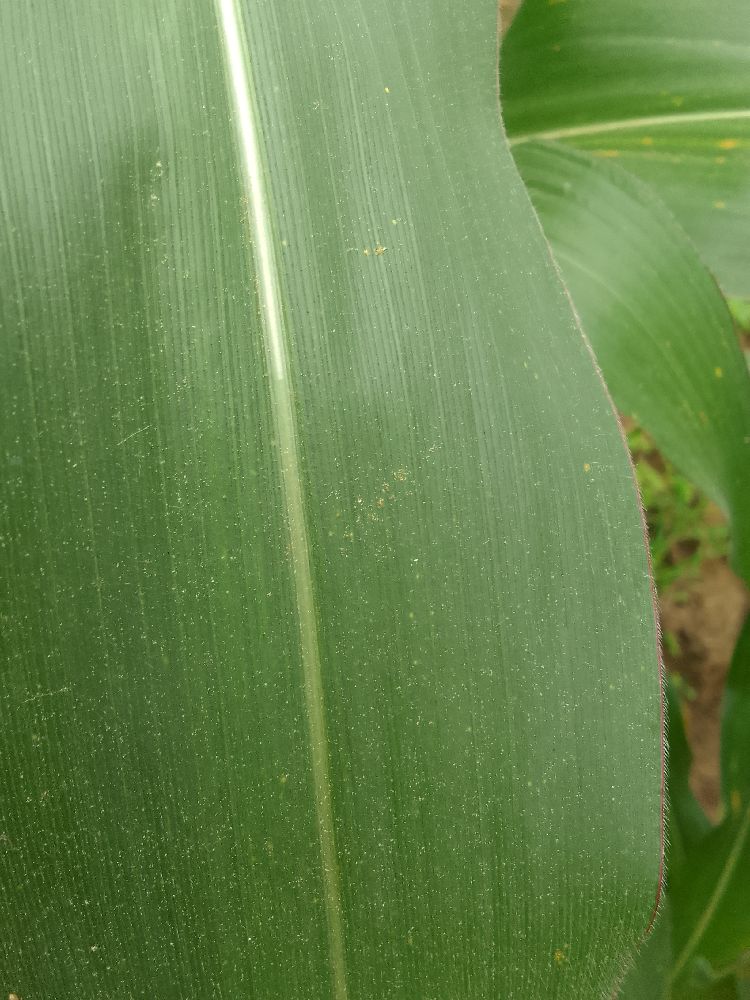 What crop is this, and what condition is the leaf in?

maize, healthy
